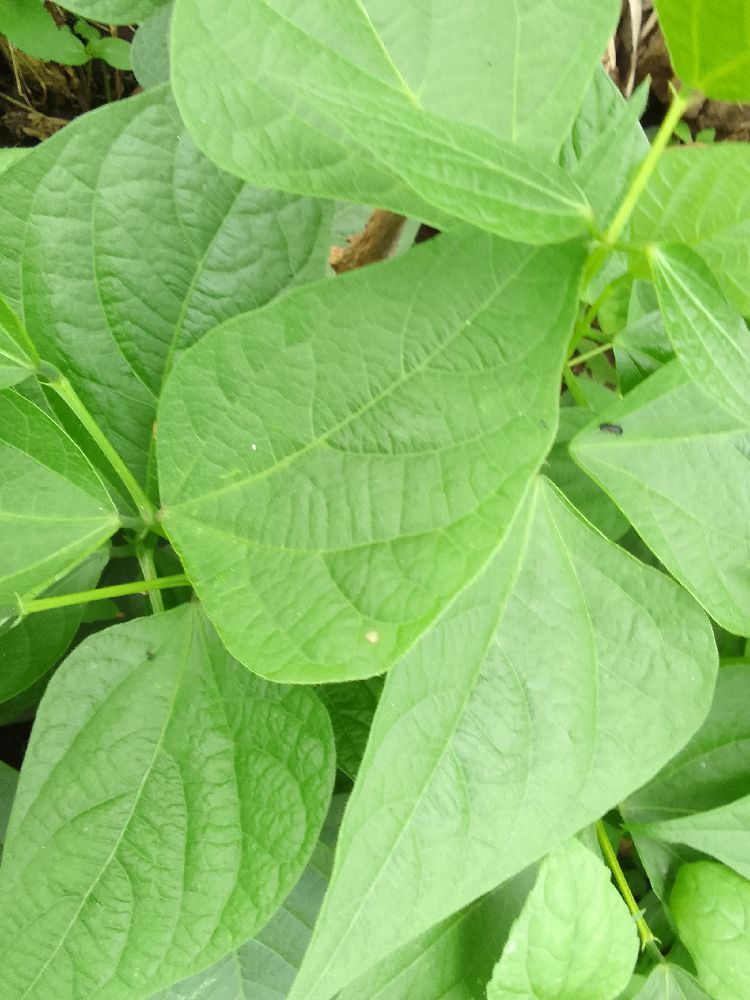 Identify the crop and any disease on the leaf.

common bean, healthy
